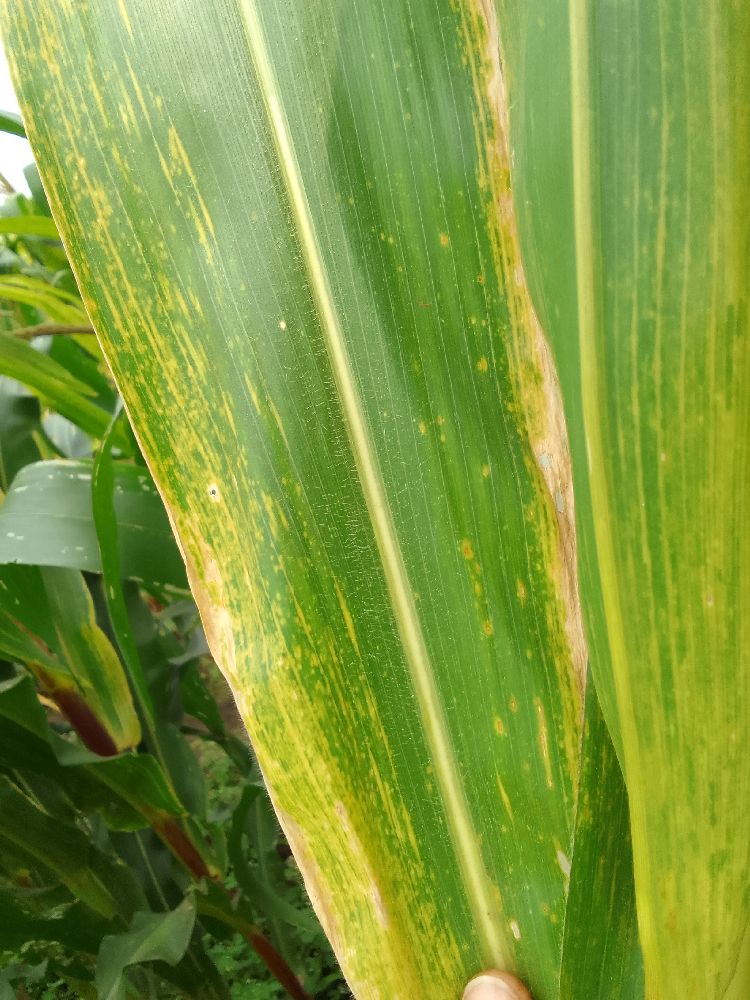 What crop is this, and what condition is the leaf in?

maize, maize lethal necrosis
